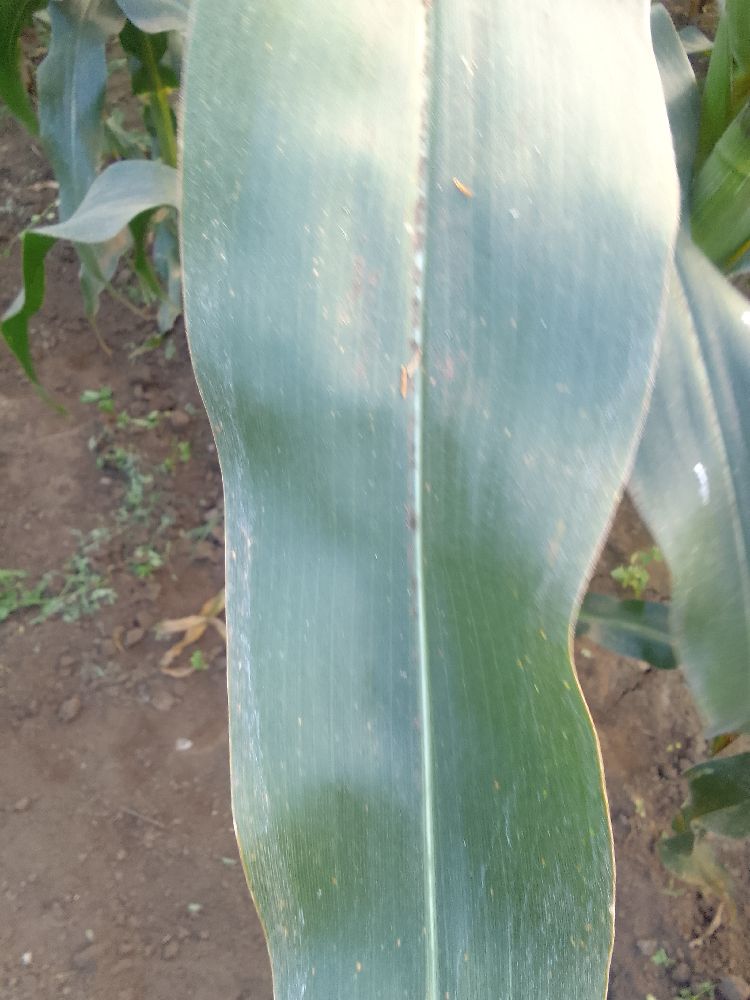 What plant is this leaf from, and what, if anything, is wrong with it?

maize, healthy
